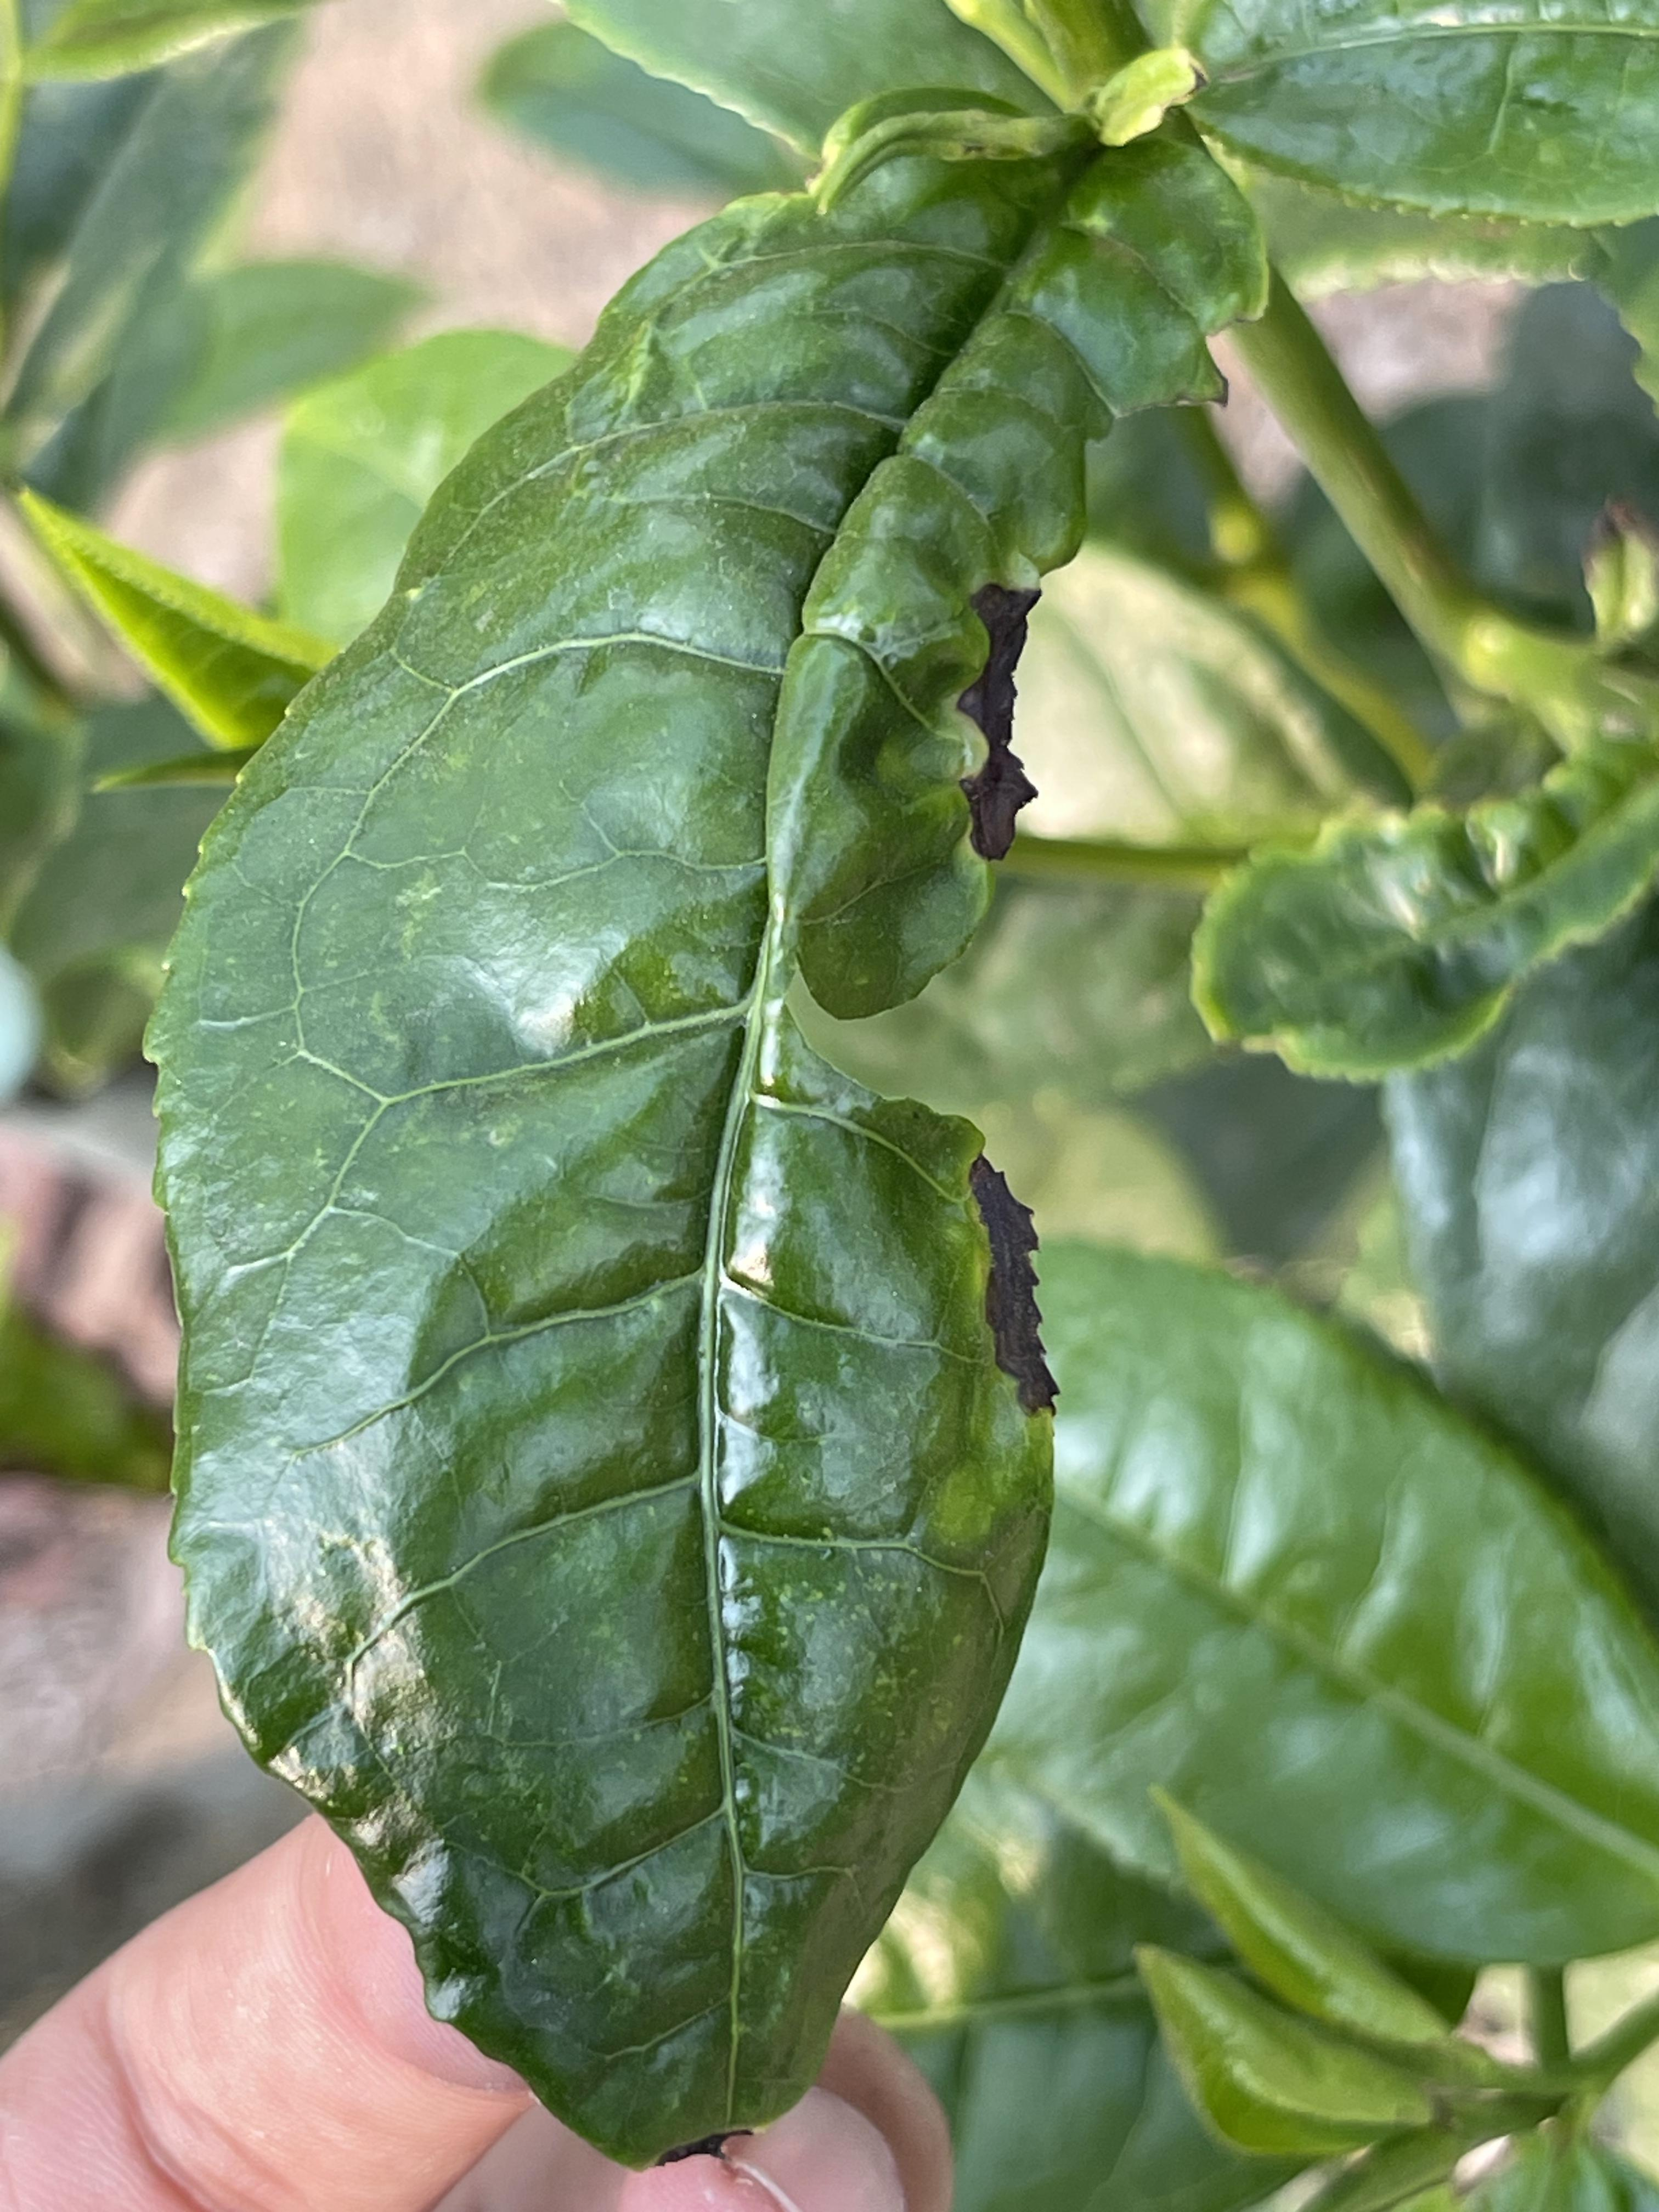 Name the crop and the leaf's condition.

tea, helopeltis
